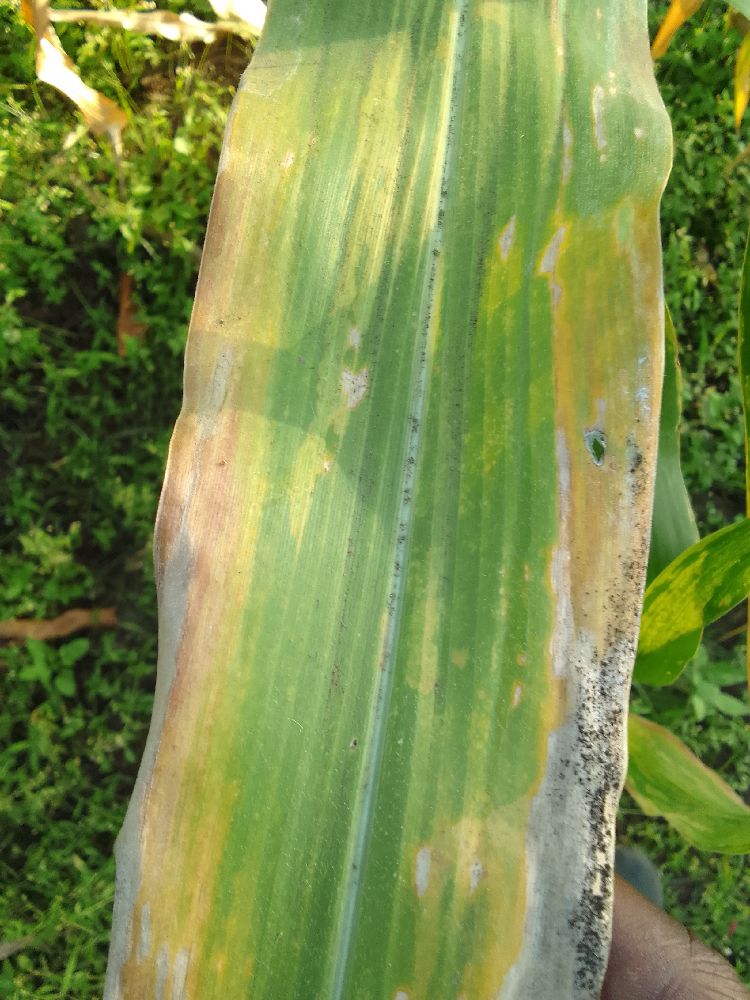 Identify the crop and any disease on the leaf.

maize, maize lethal necrosis
